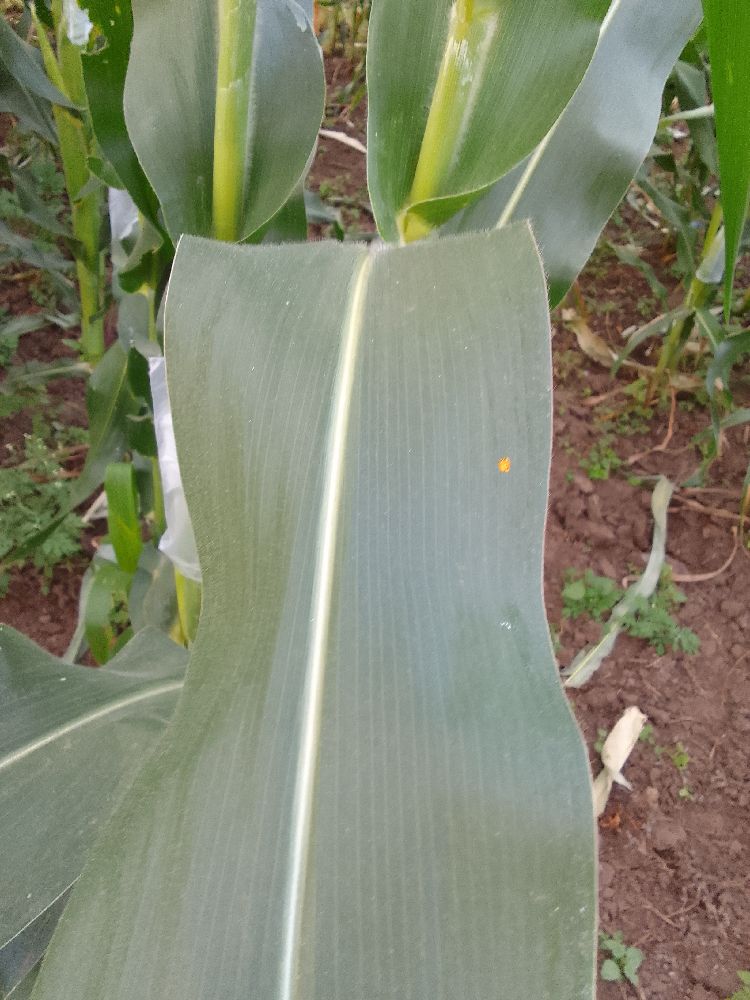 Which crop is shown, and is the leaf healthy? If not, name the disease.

maize, healthy
